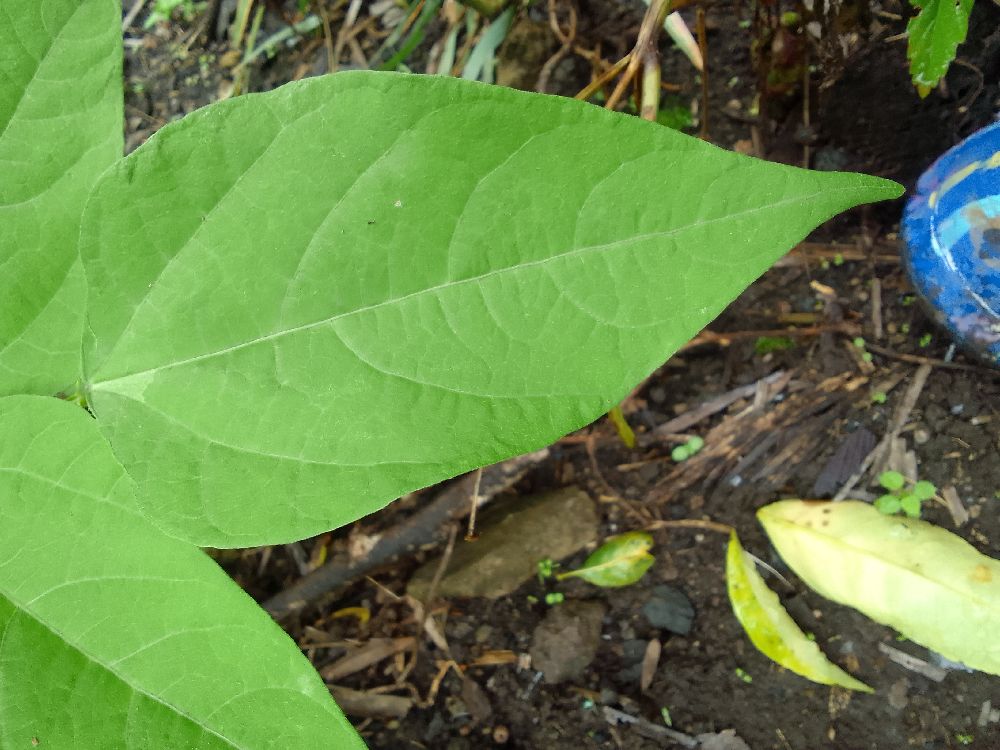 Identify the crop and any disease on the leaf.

common bean, healthy
